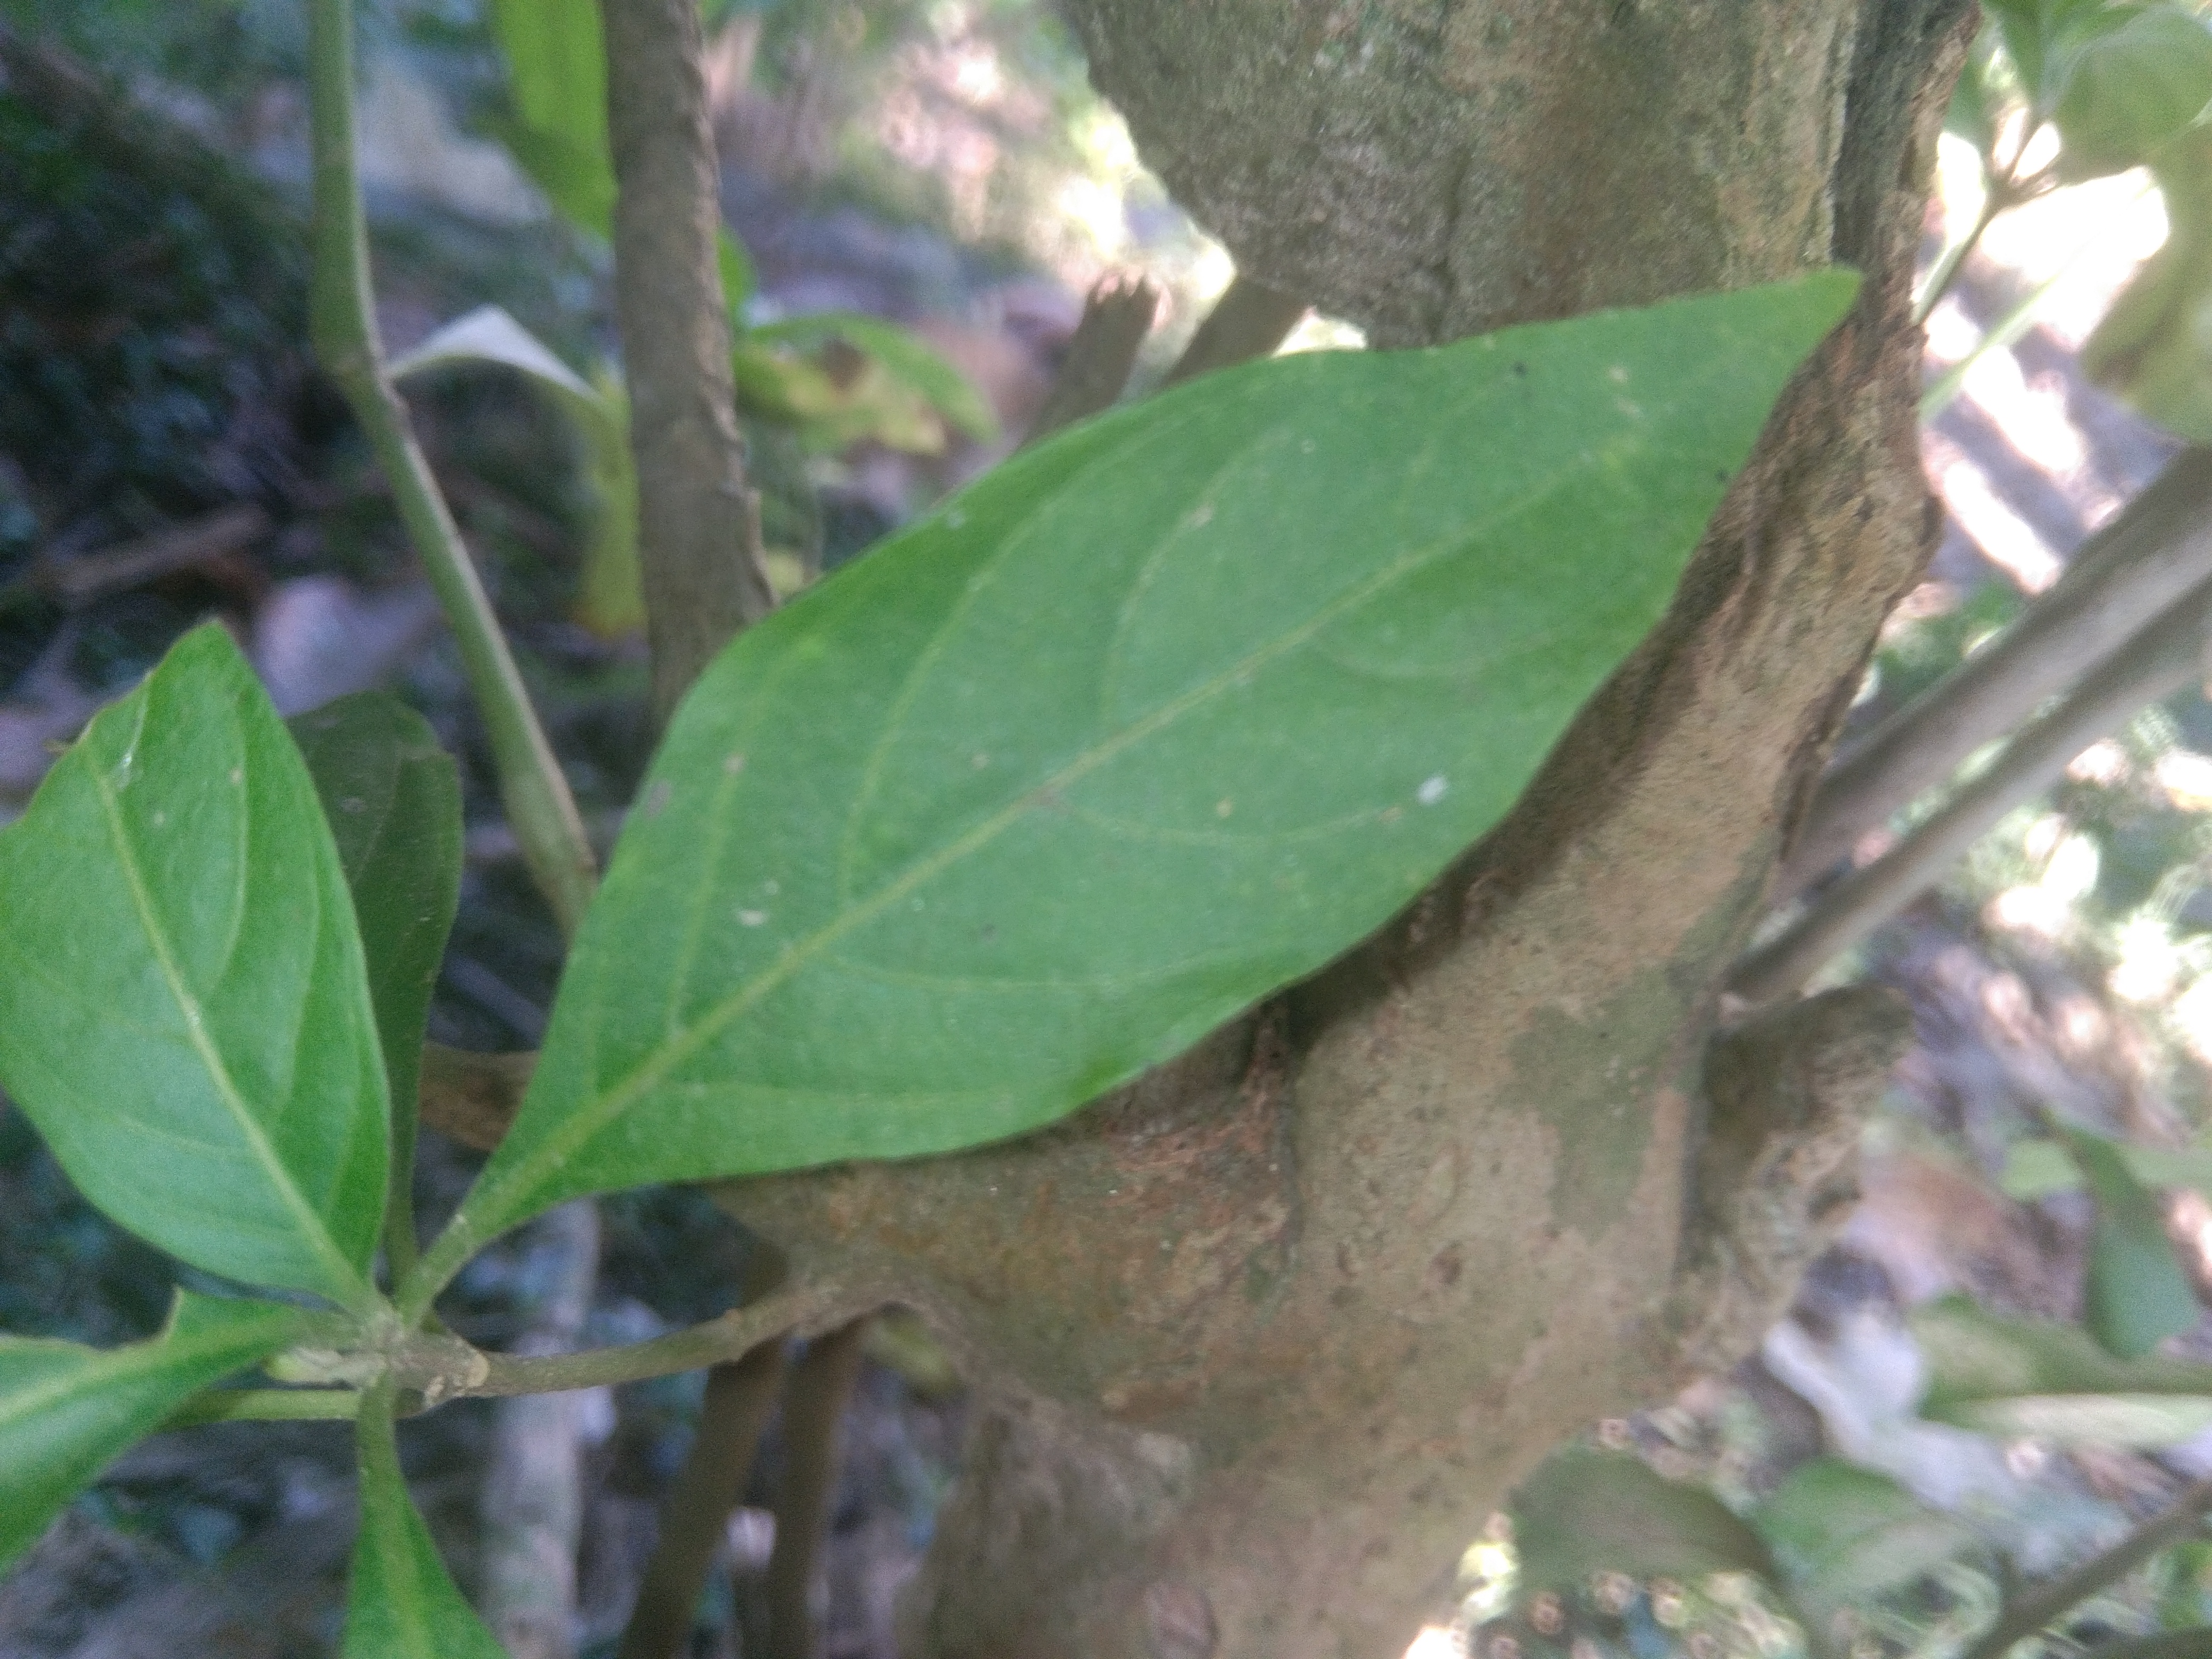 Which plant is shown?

vasaka
